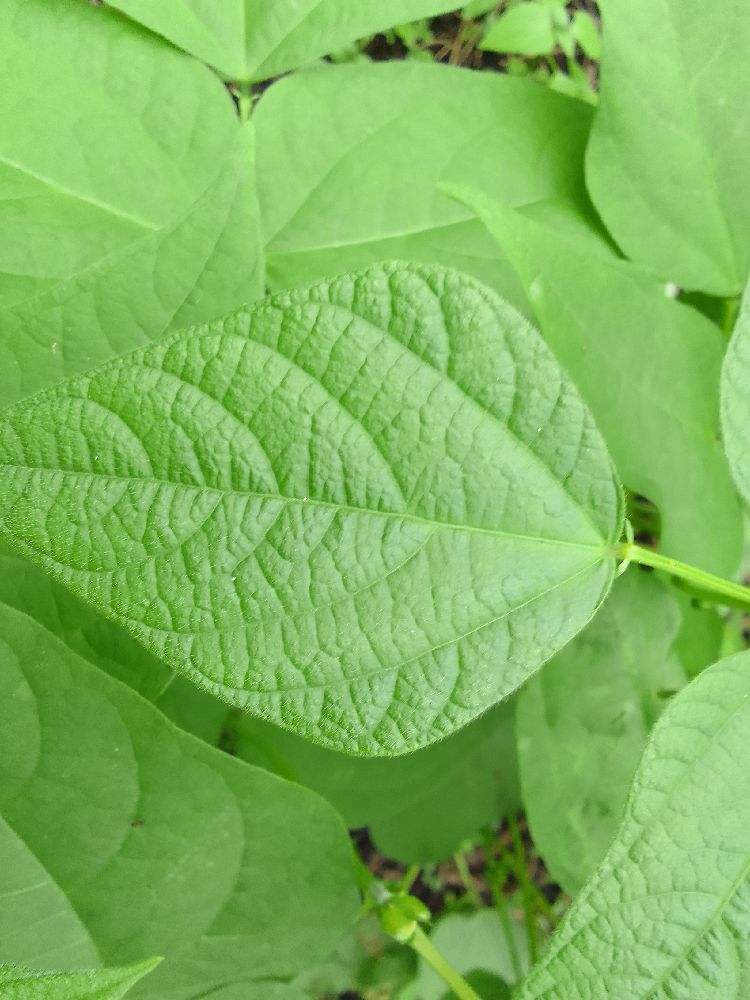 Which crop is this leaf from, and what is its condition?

common bean, healthy
